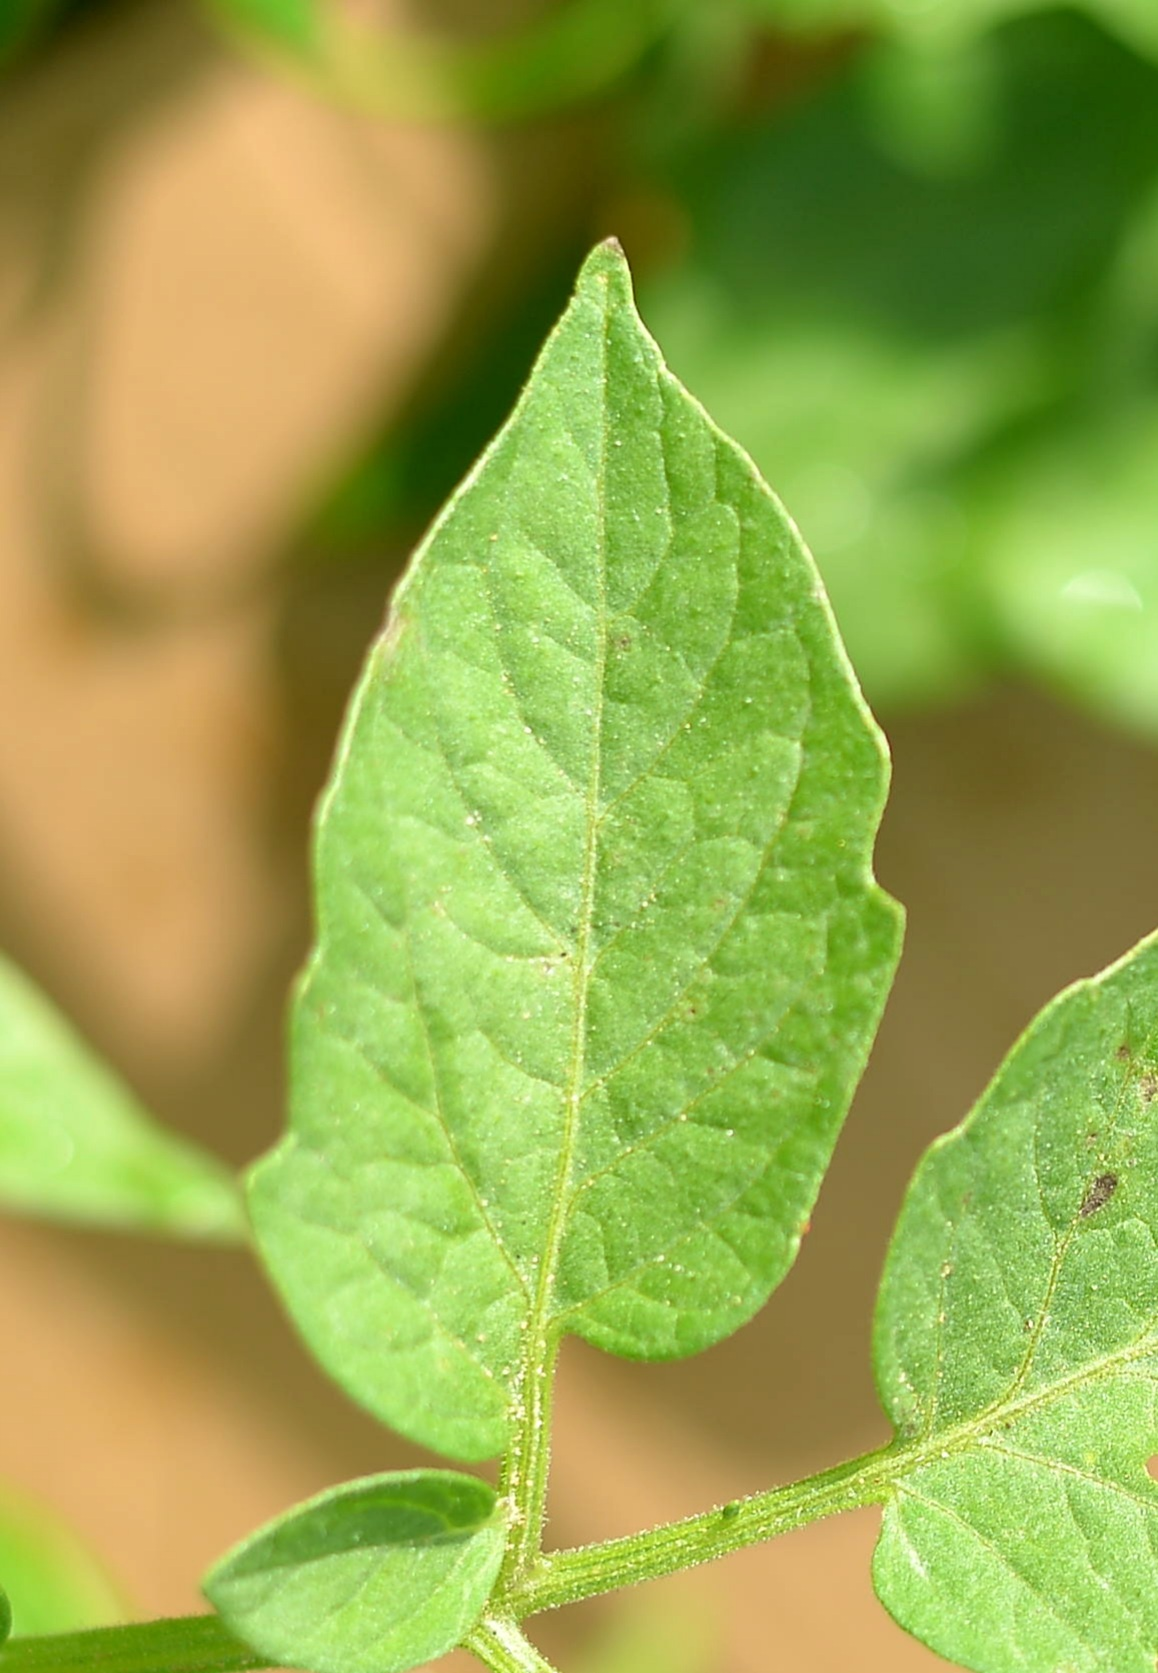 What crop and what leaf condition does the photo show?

tomato, healthy
